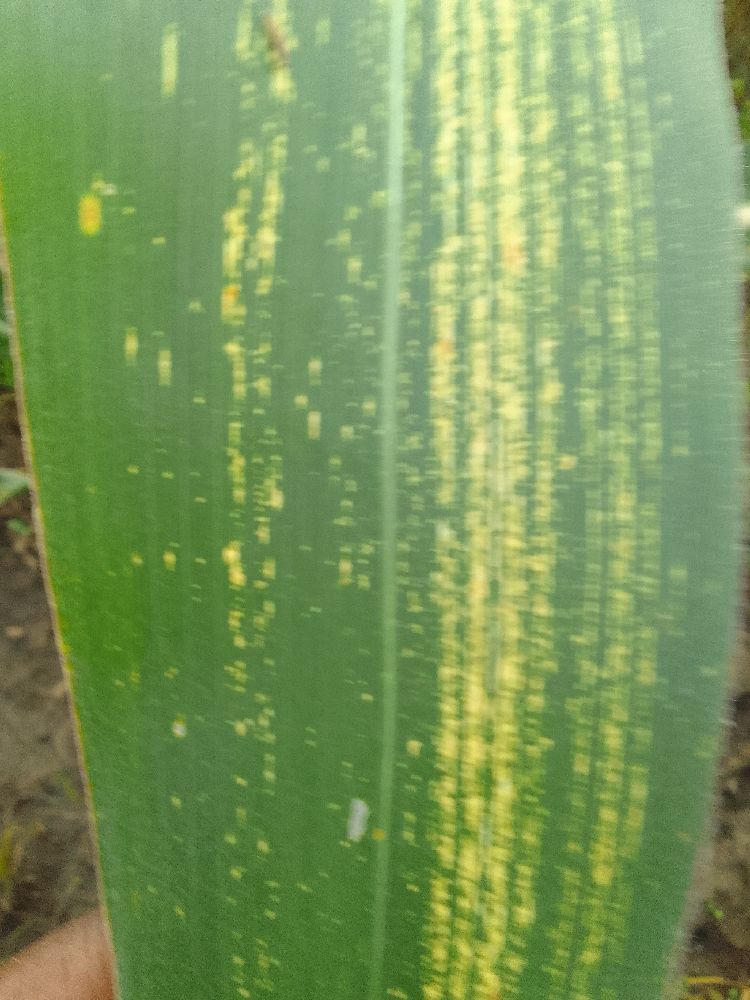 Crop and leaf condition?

maize, maize streak virus
